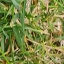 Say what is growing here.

grass
